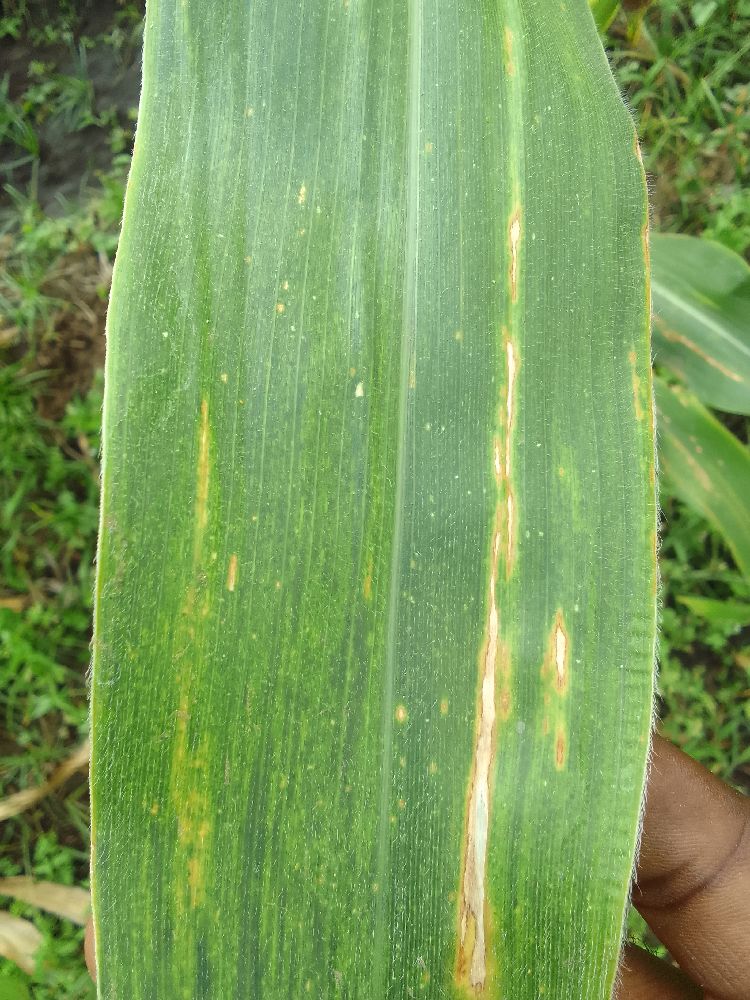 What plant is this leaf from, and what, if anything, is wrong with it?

maize, maize lethal necrosis
